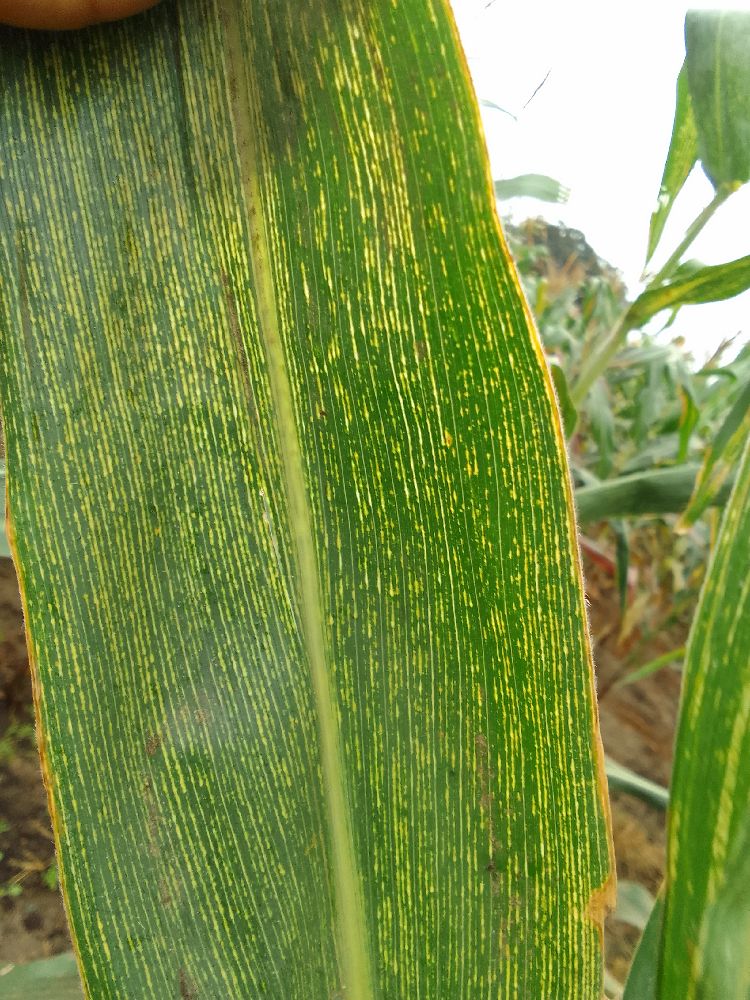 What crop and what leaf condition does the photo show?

maize, maize streak virus
